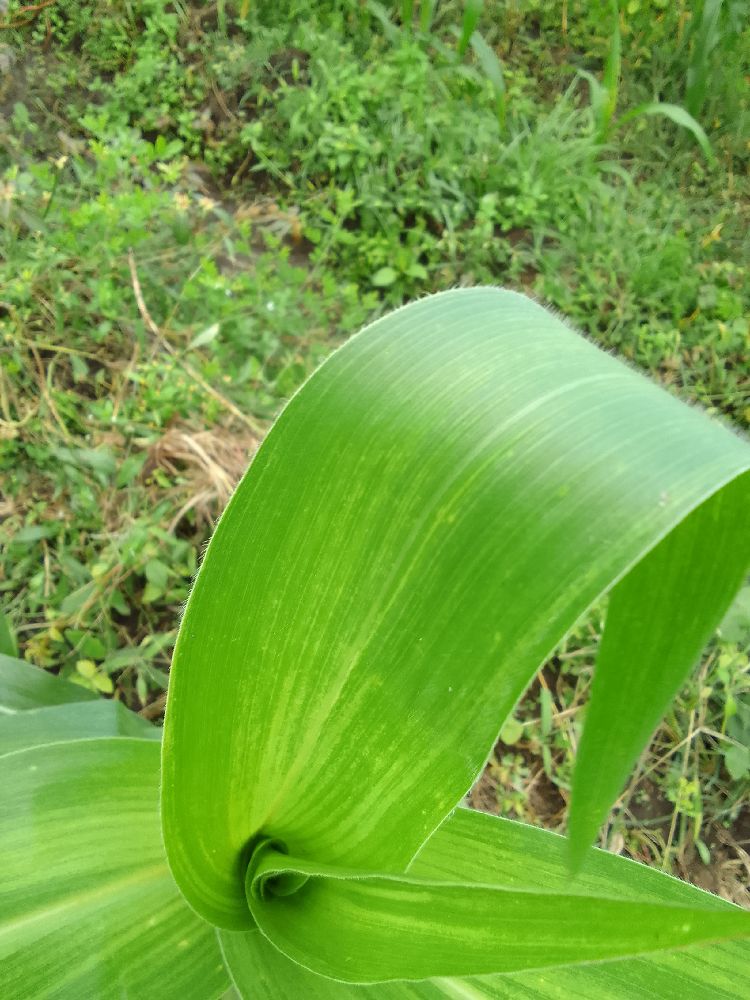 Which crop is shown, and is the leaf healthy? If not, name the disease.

maize, maize lethal necrosis
